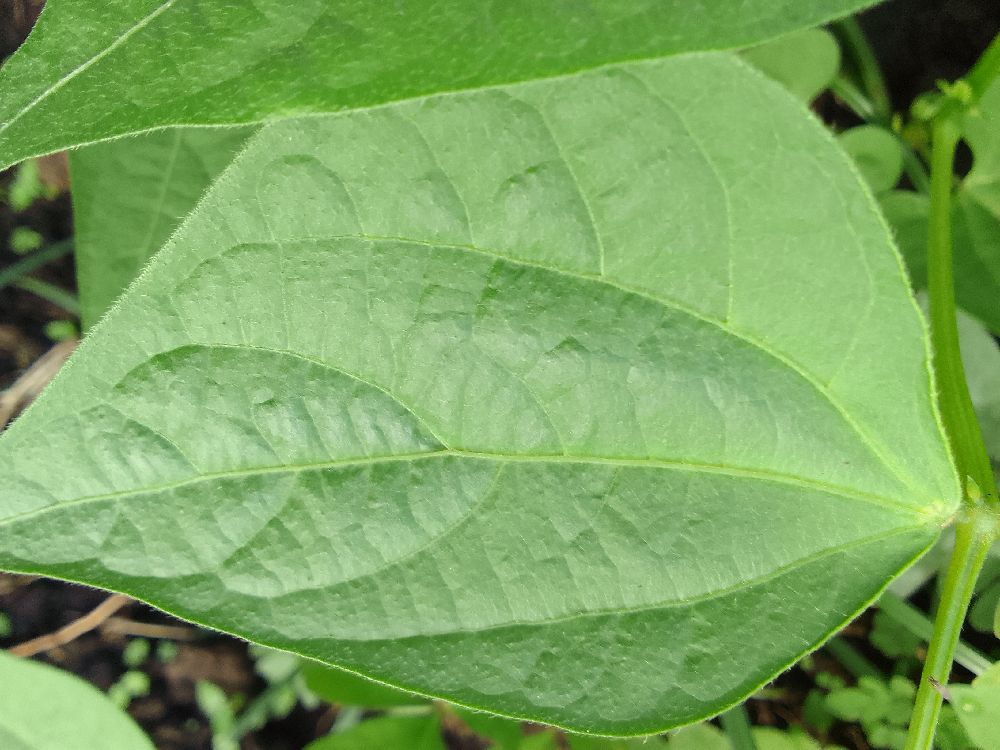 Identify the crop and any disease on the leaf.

common bean, healthy
